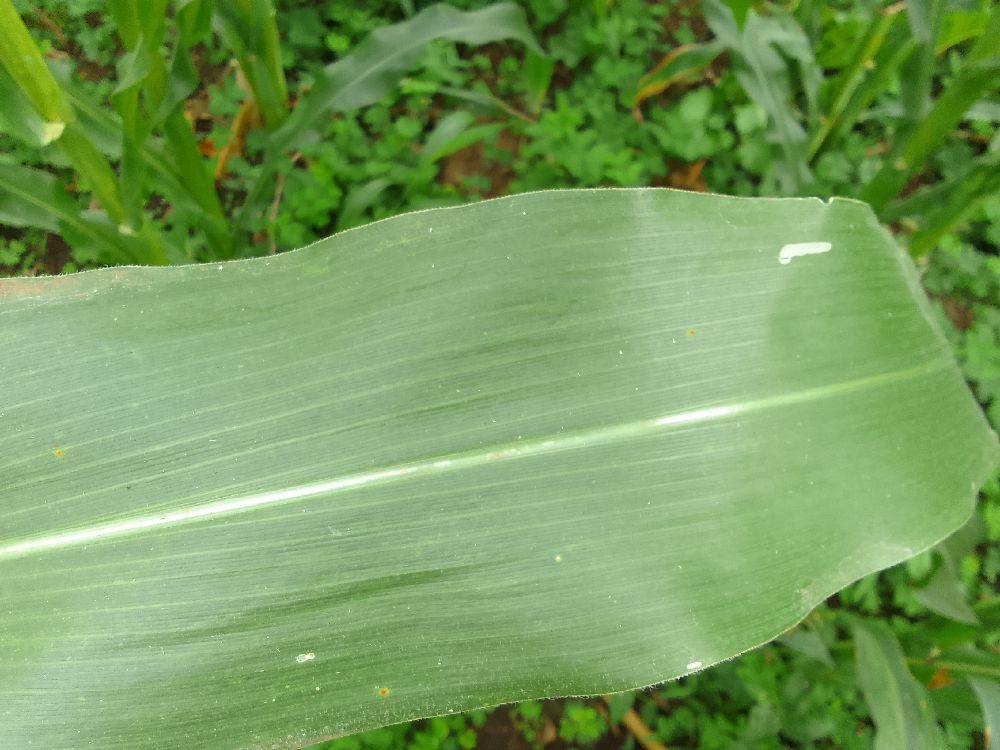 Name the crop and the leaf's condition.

maize, healthy
